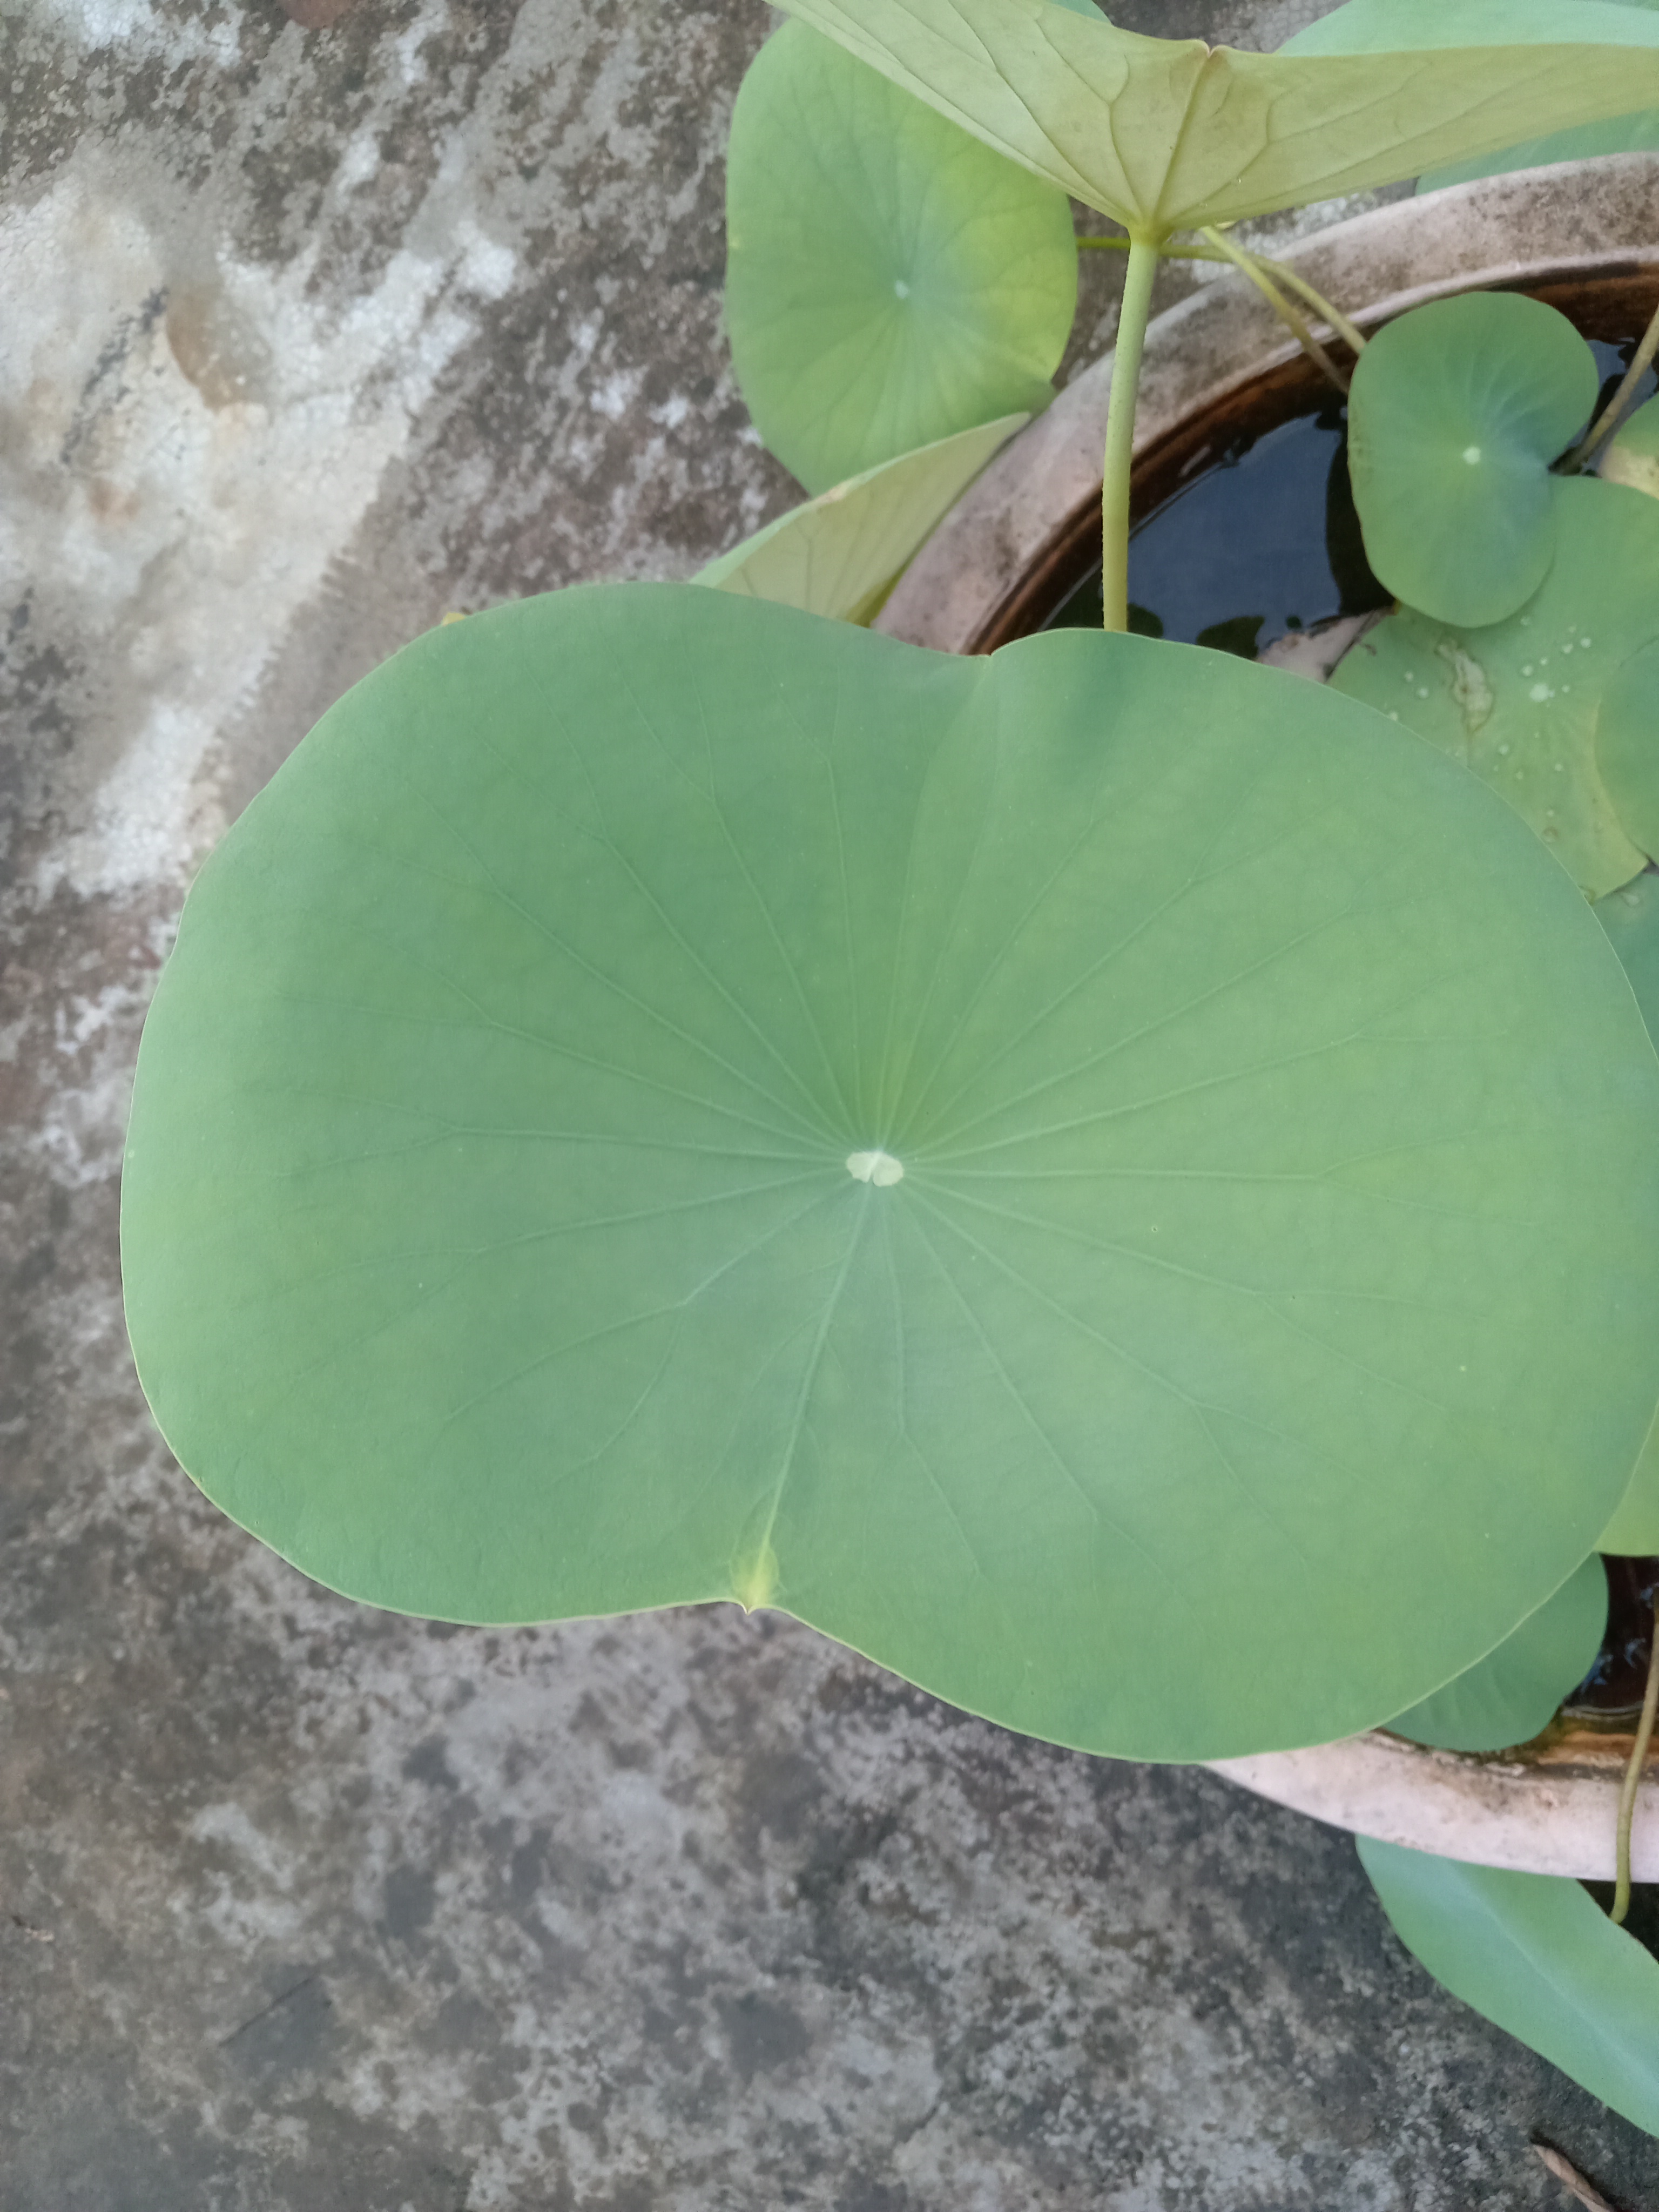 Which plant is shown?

lotus
